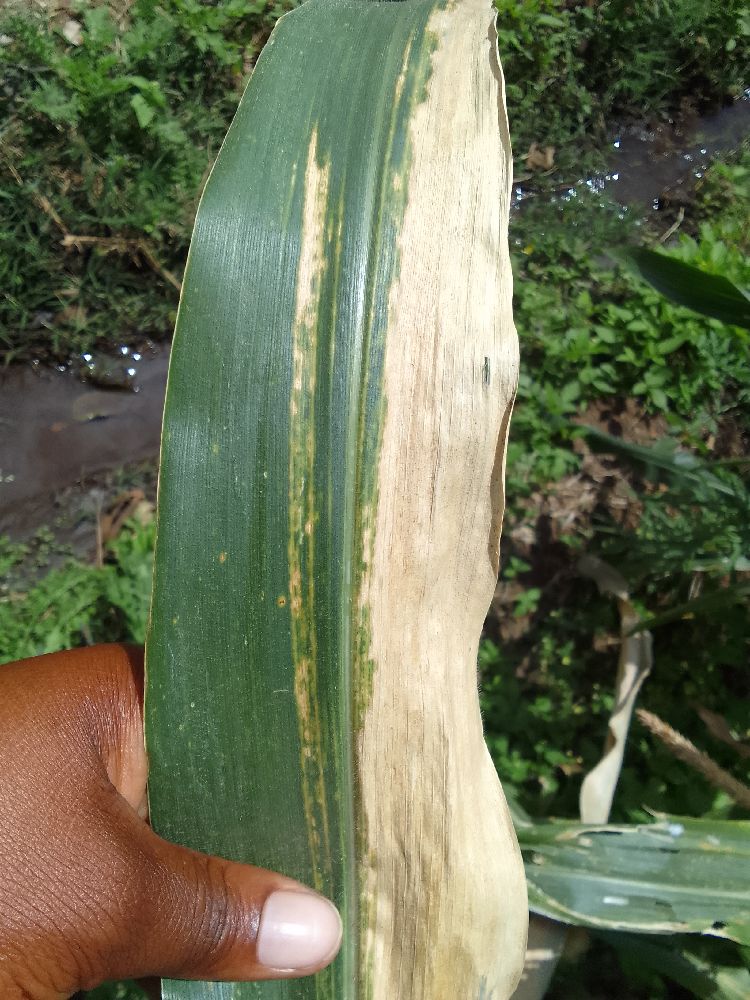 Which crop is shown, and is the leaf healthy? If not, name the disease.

maize, maize lethal necrosis
